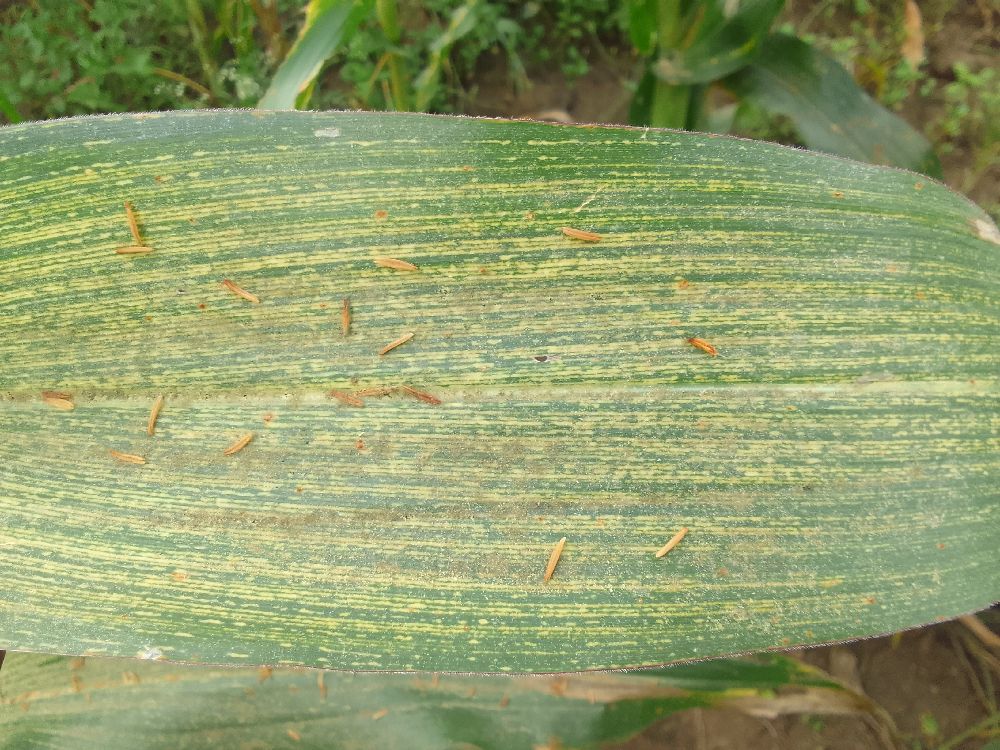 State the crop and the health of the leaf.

maize, maize streak virus
